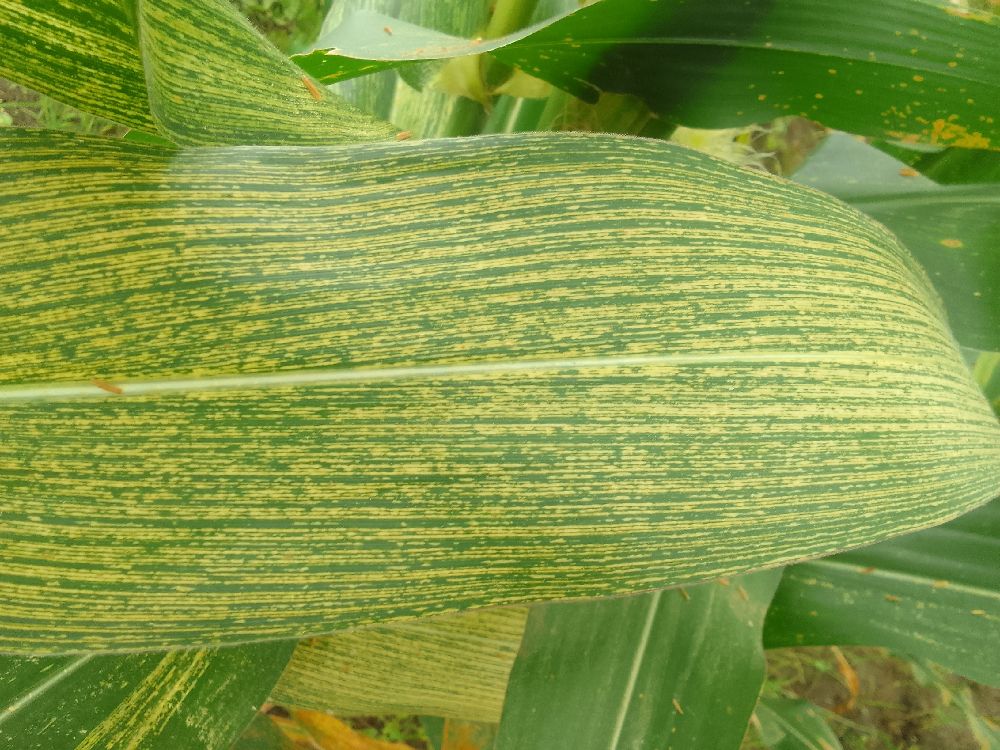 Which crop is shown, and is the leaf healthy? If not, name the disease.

maize, maize streak virus
